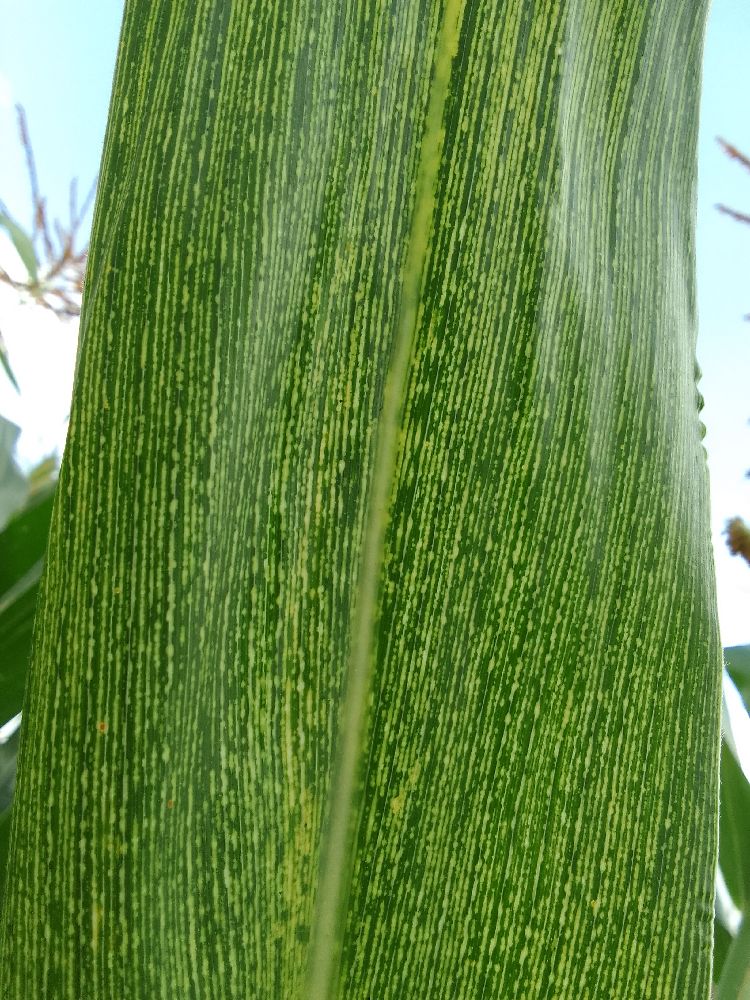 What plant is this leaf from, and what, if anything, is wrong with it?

maize, maize streak virus
